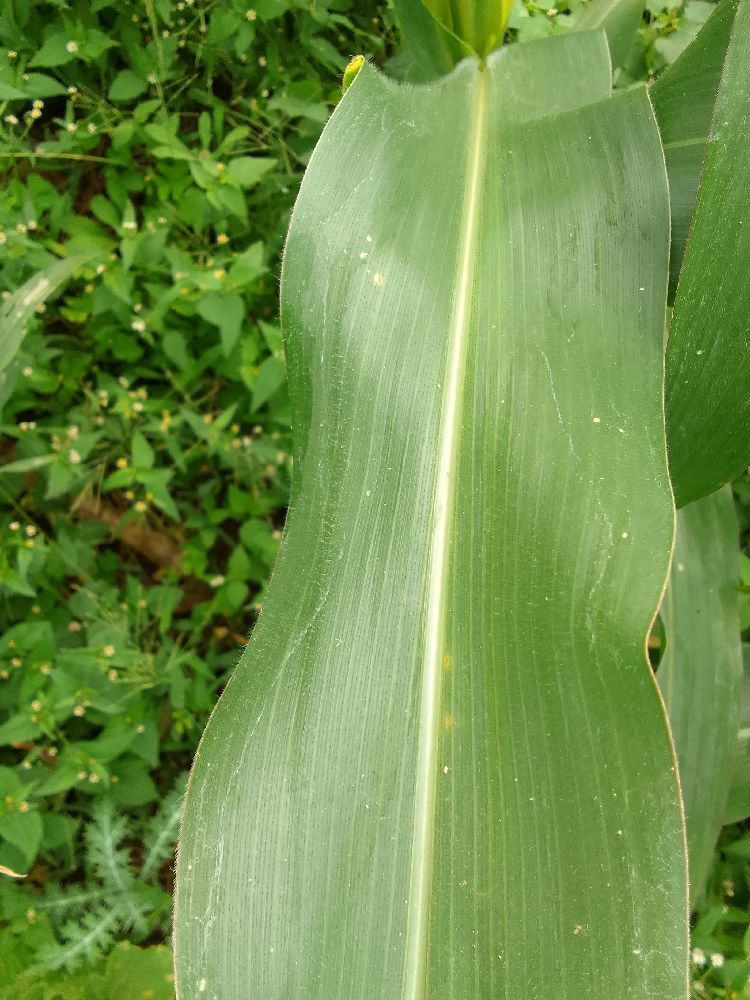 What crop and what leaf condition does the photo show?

maize, healthy
